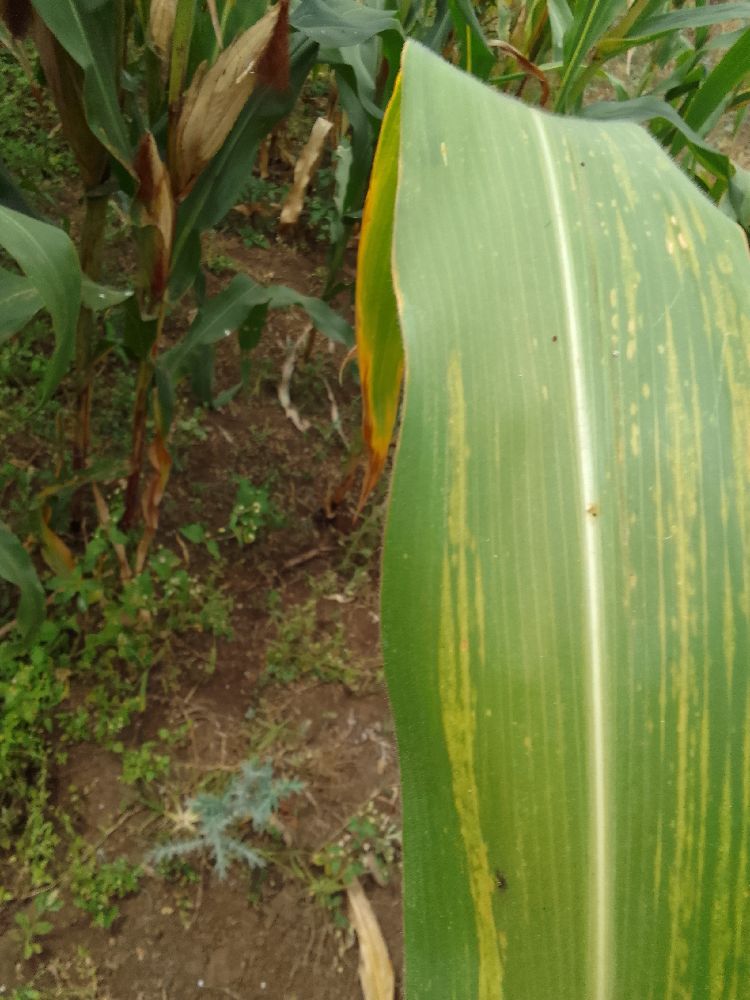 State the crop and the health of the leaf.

maize, maize lethal necrosis
